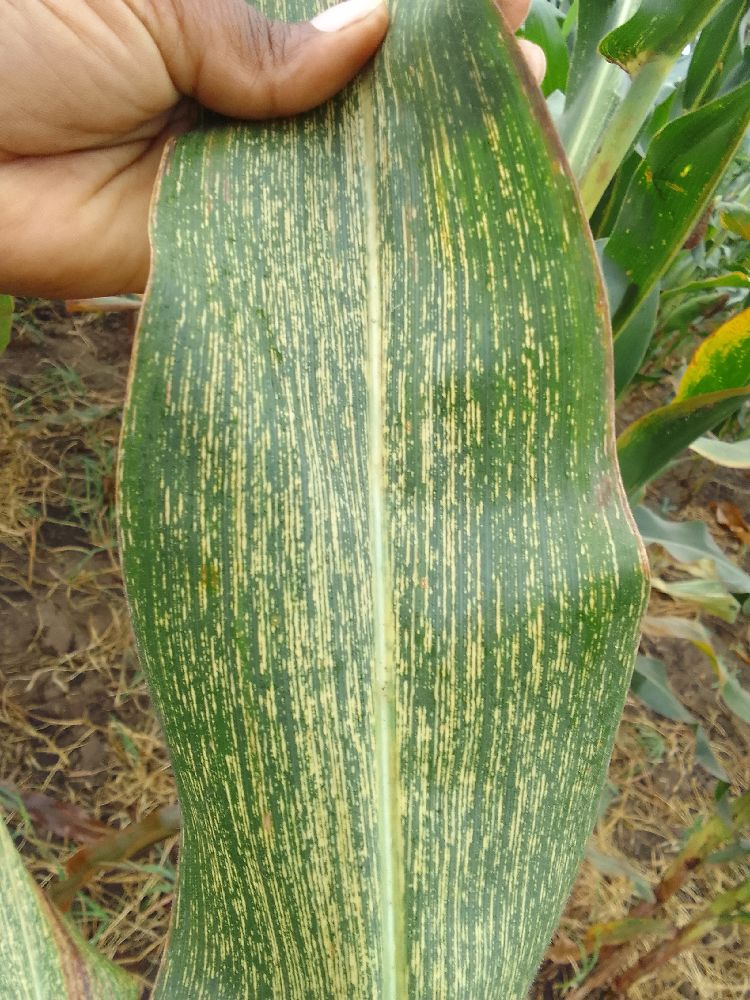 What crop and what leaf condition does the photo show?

maize, maize streak virus
